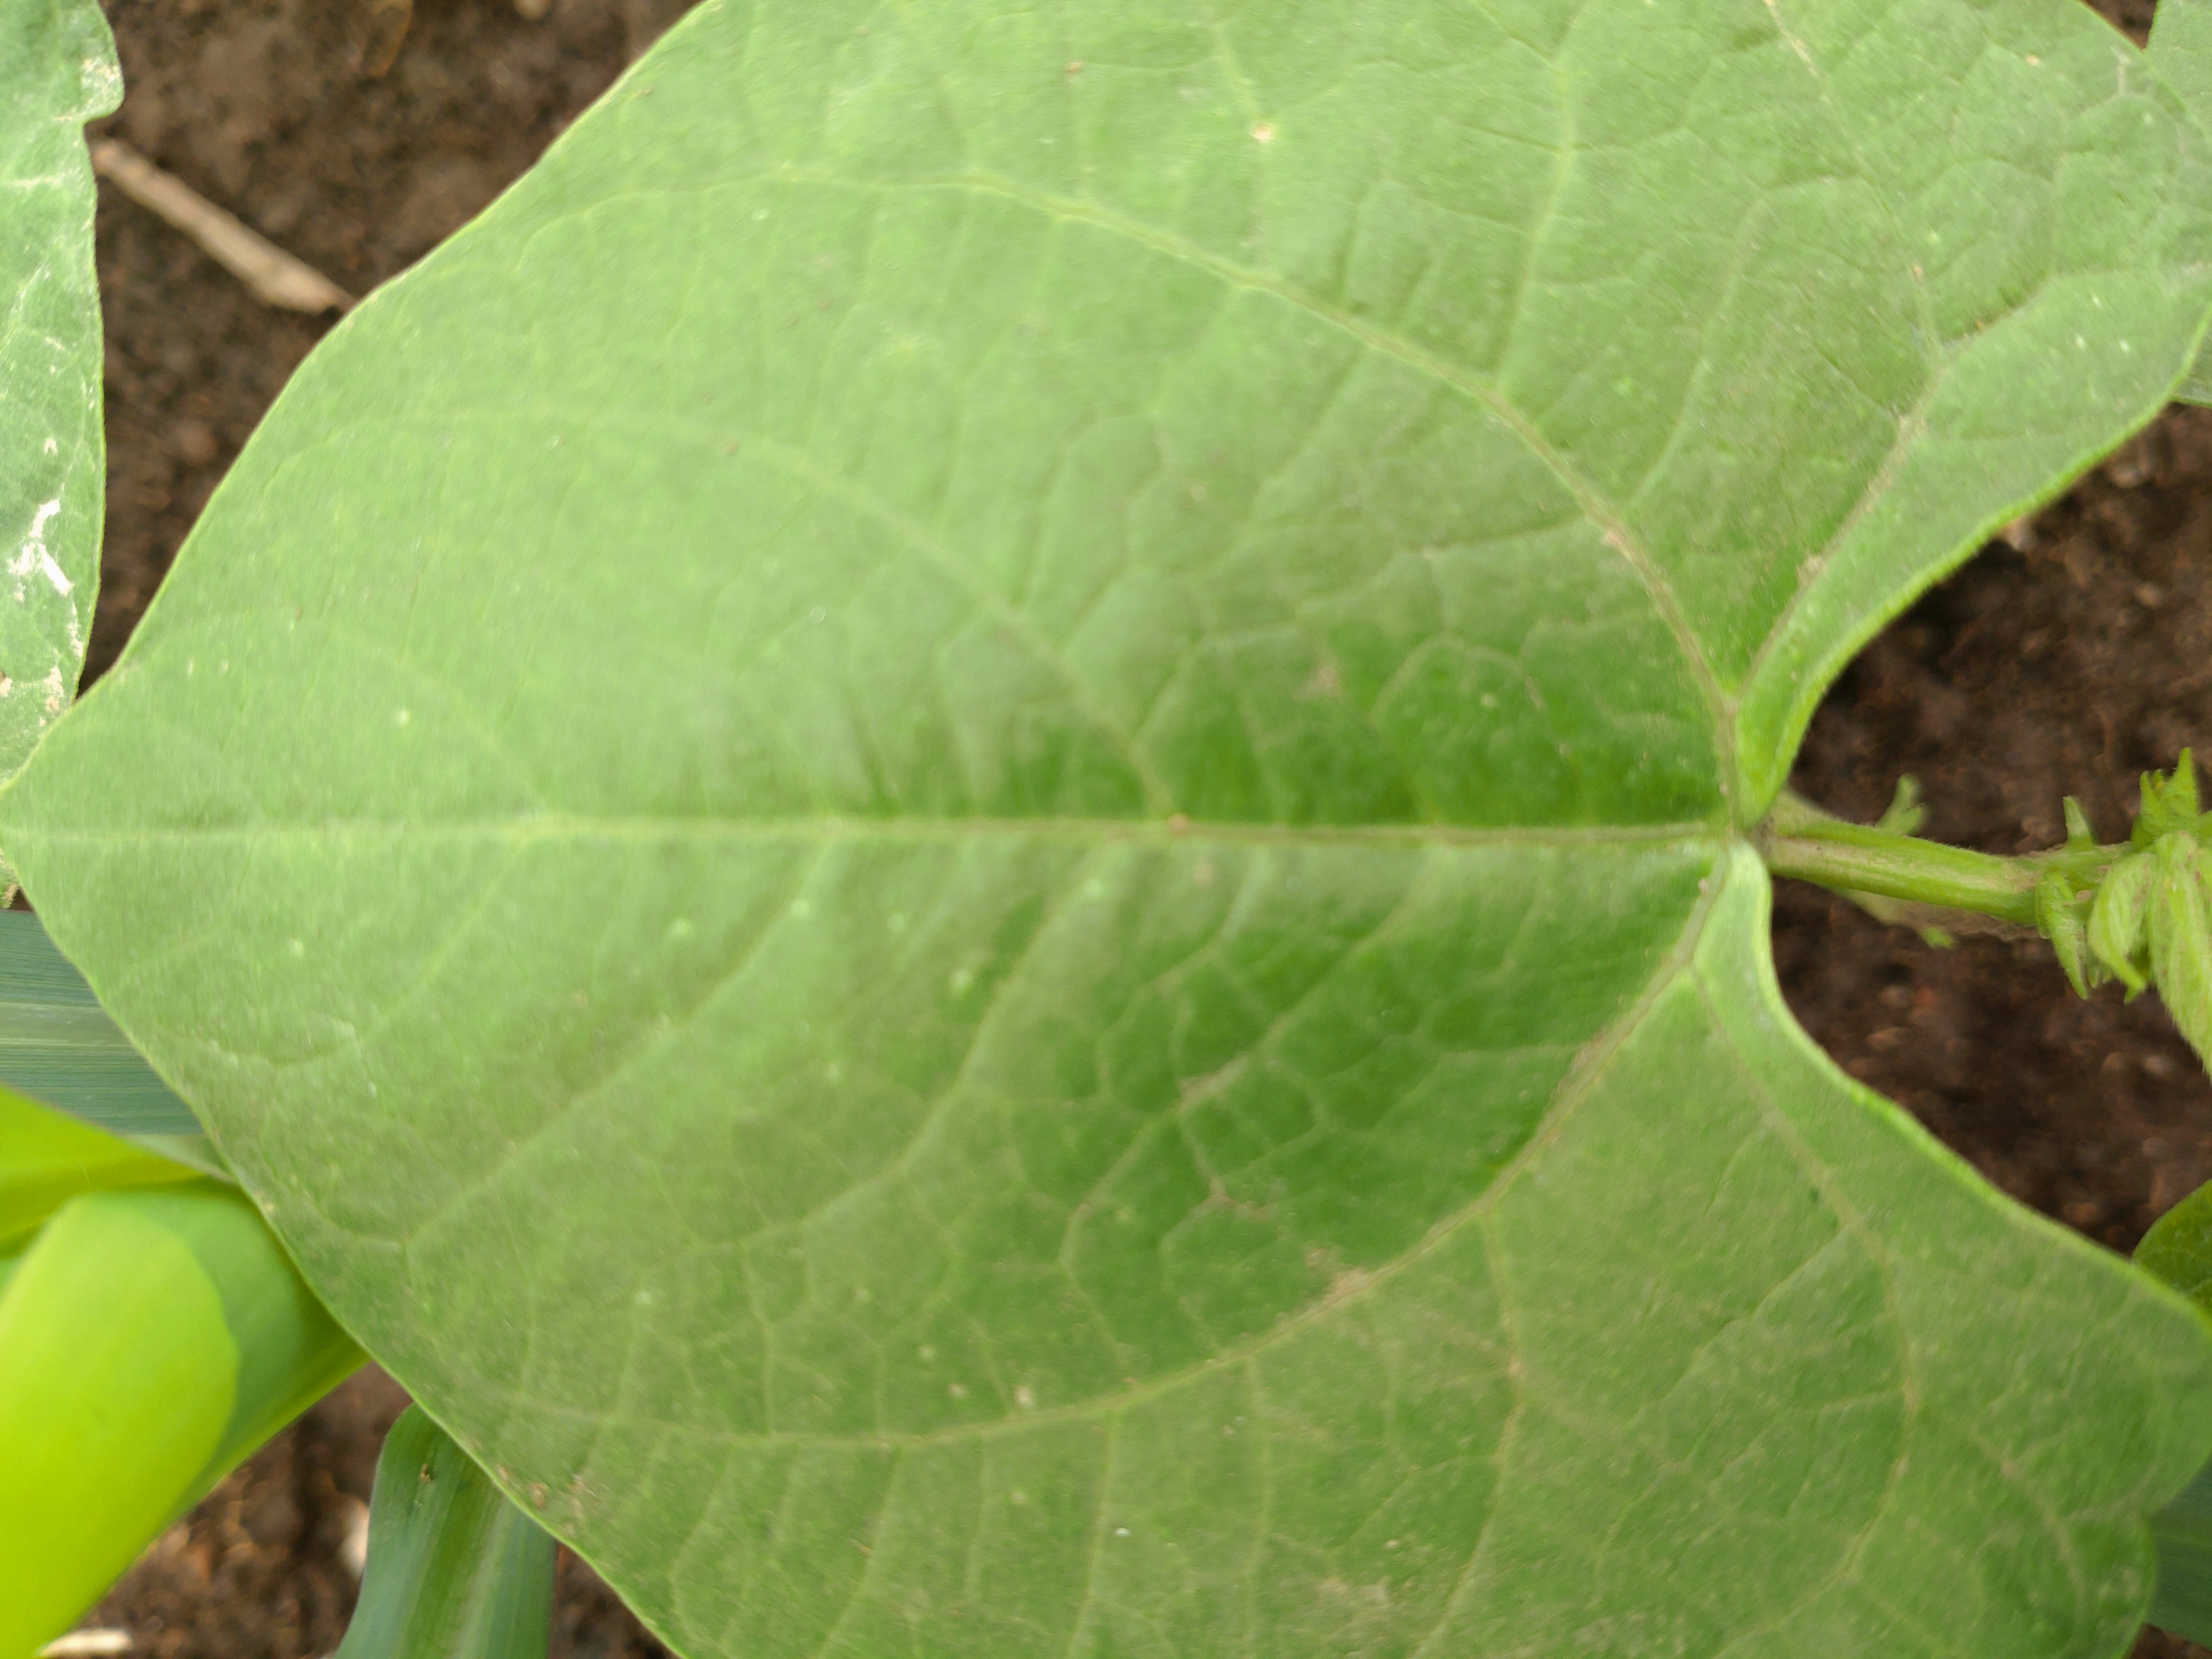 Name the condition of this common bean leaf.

healthy
